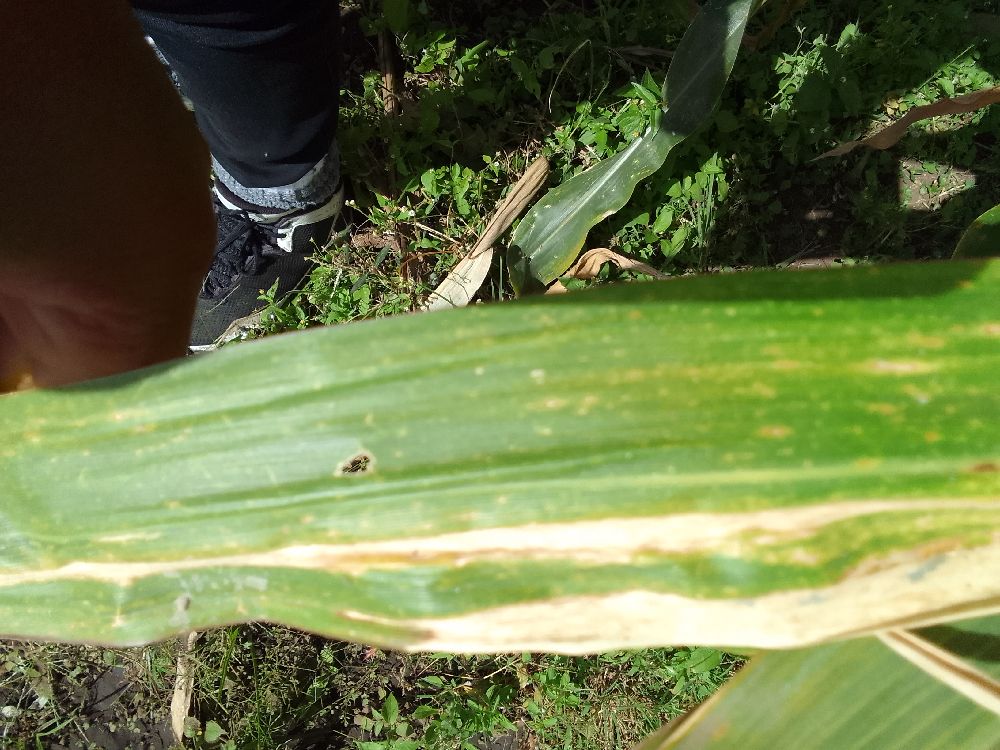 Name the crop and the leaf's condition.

maize, maize lethal necrosis
